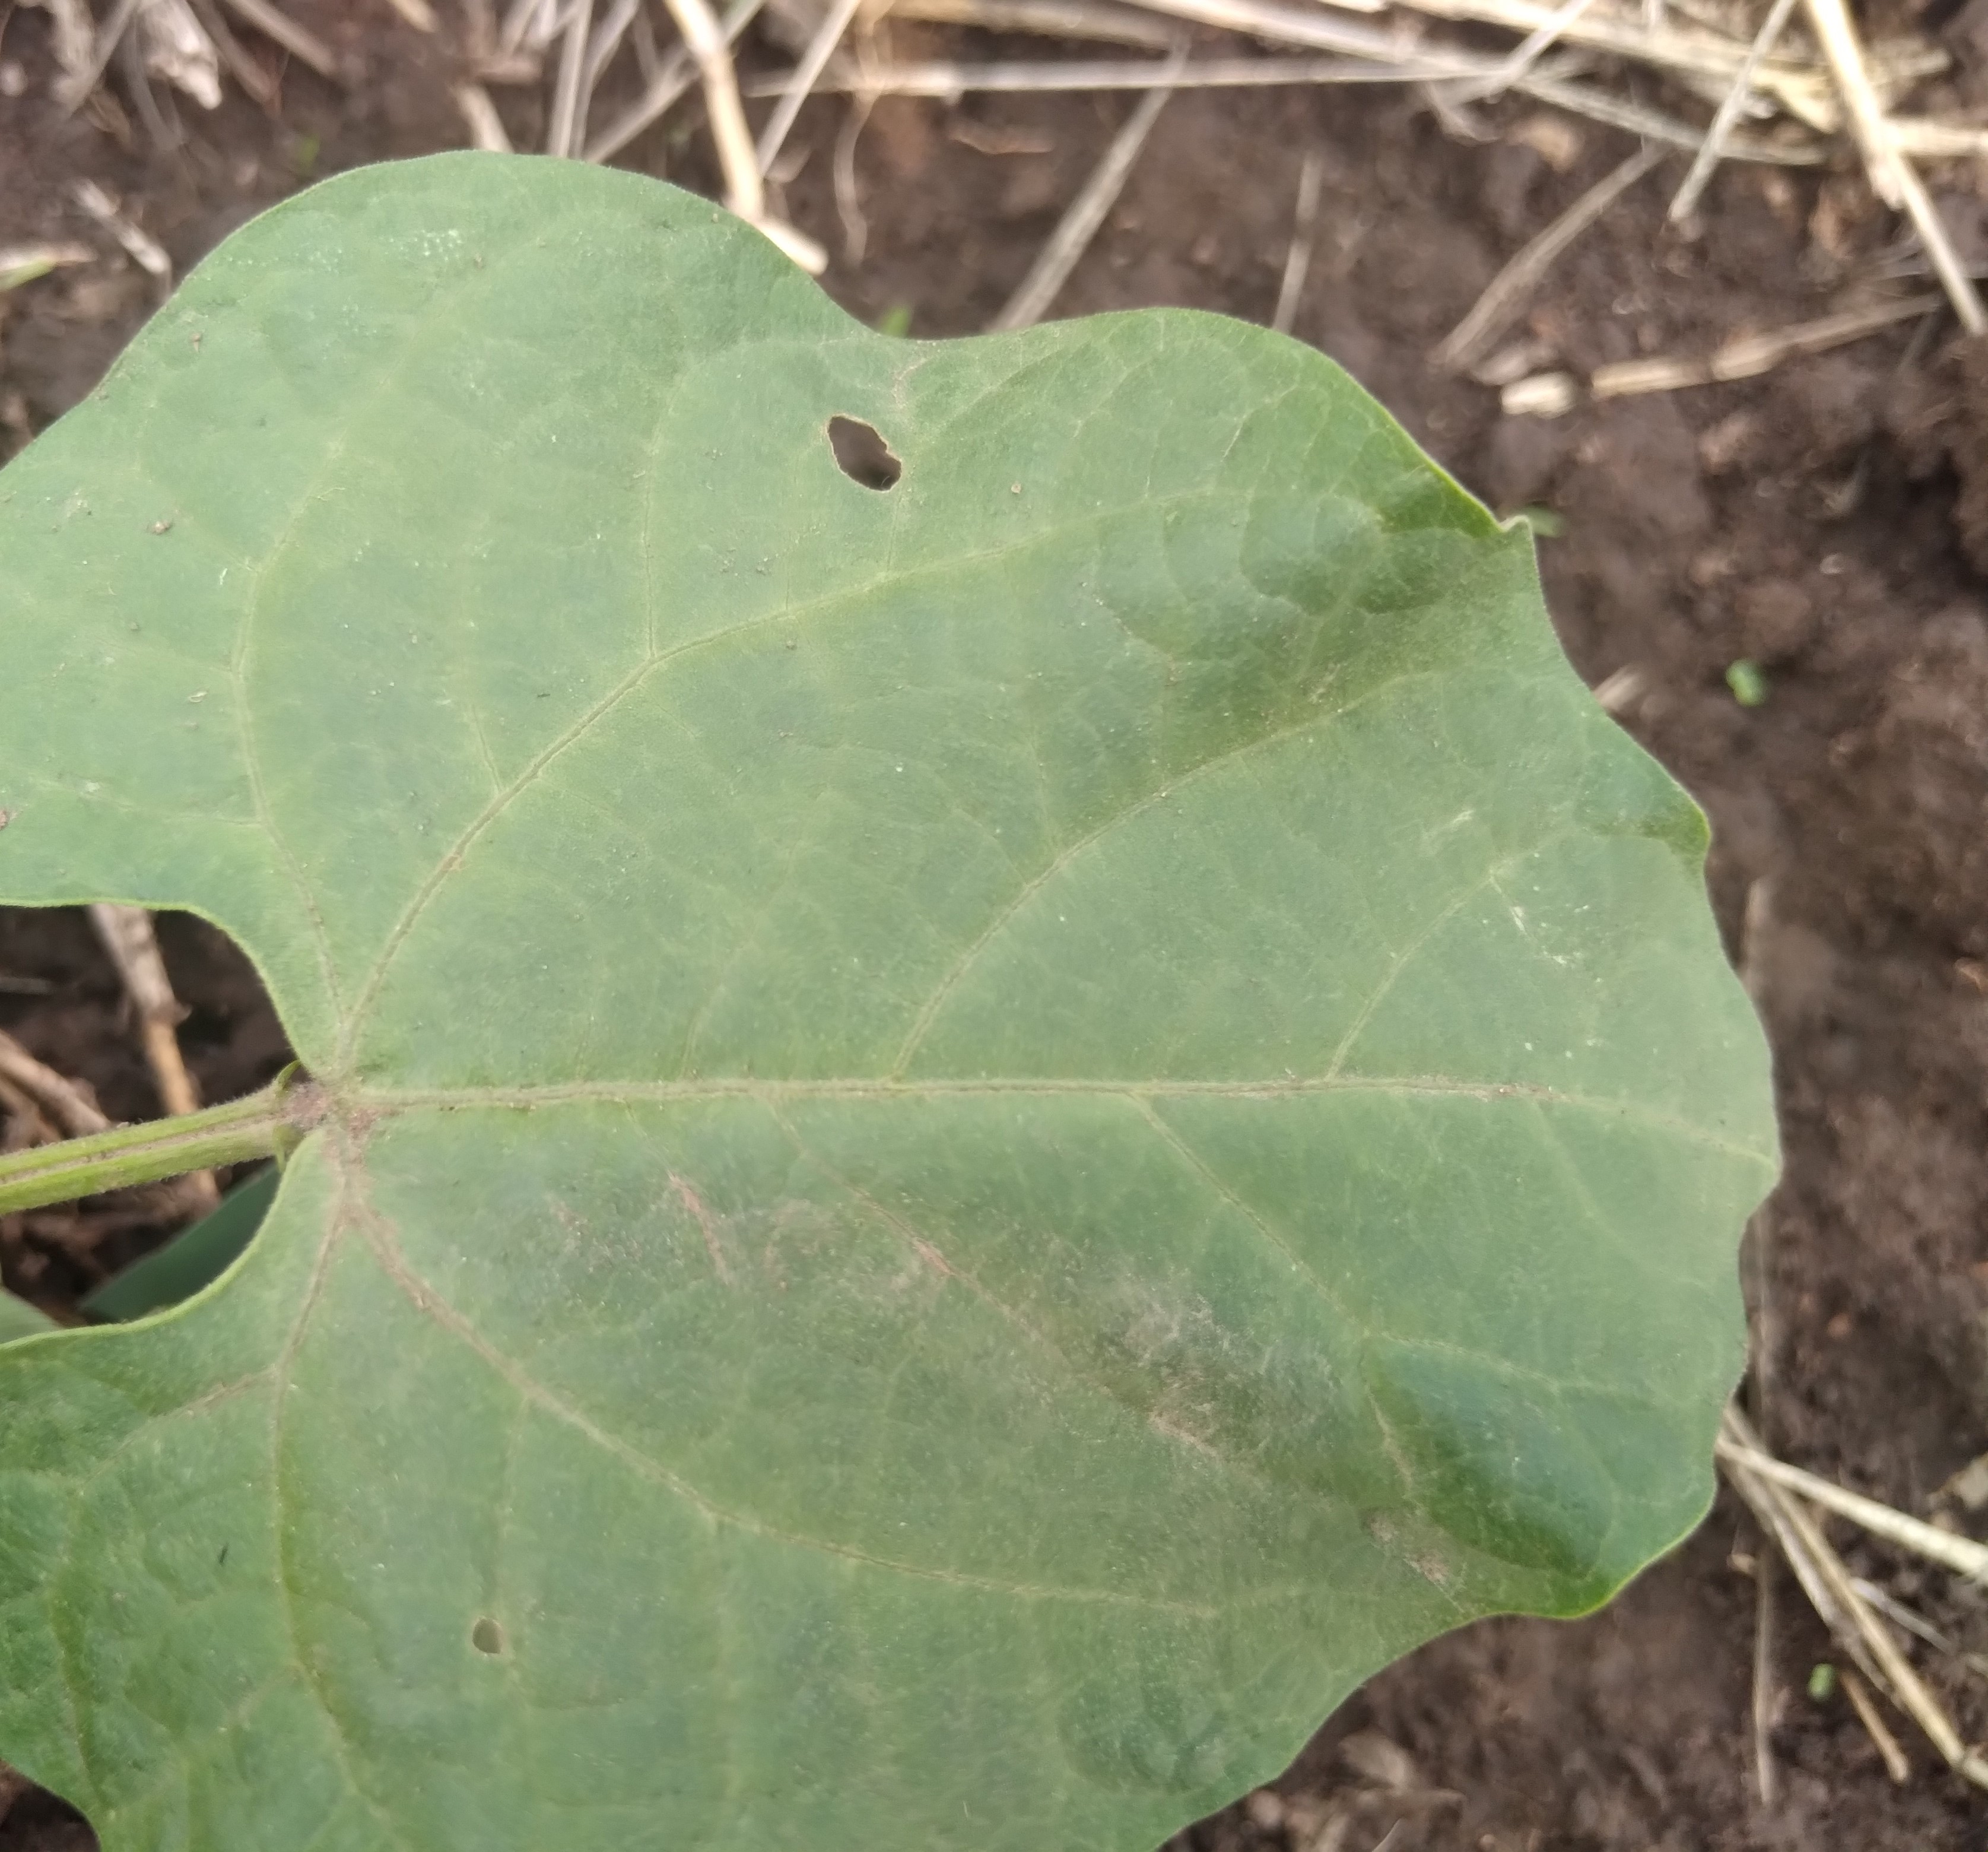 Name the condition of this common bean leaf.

healthy
